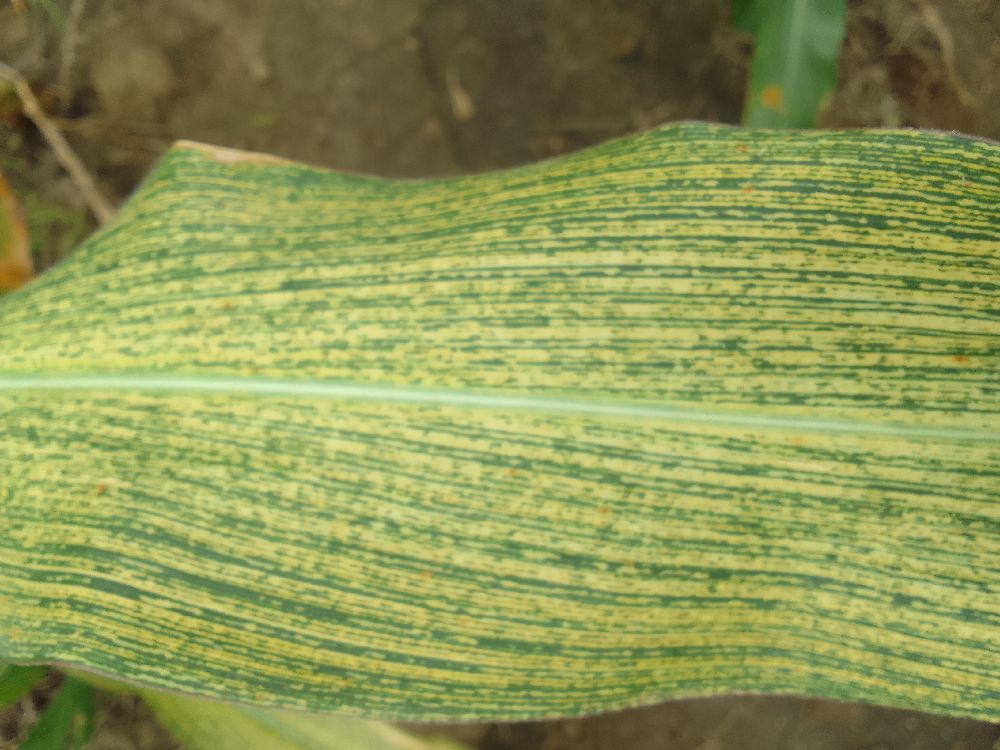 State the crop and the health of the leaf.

maize, maize streak virus
